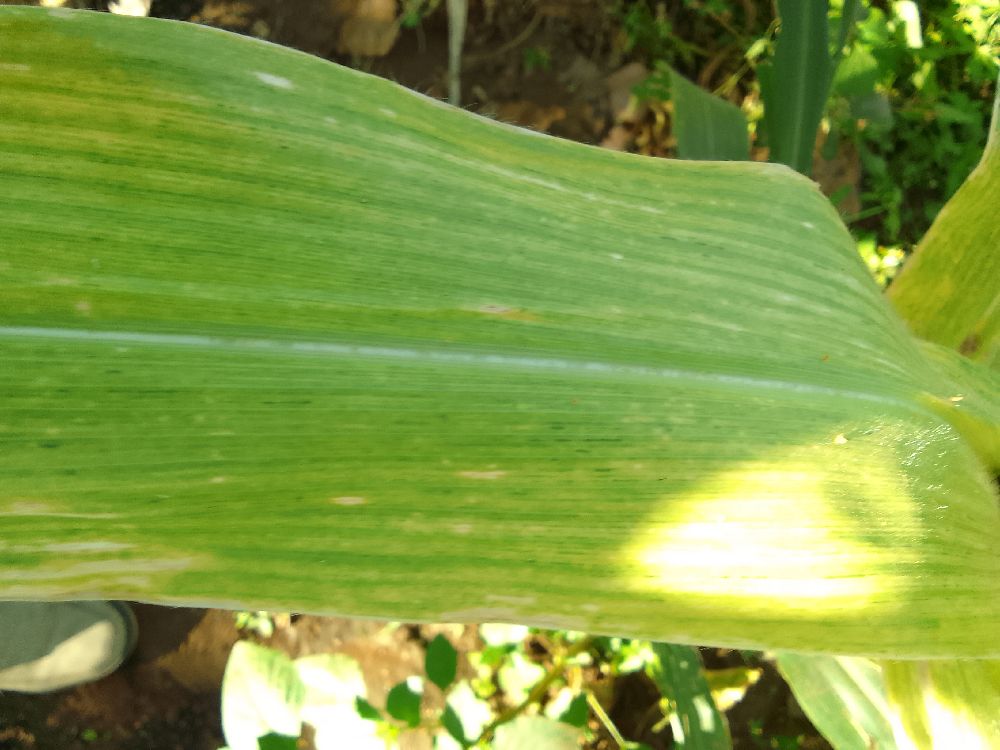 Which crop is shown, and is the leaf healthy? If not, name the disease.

maize, maize lethal necrosis
